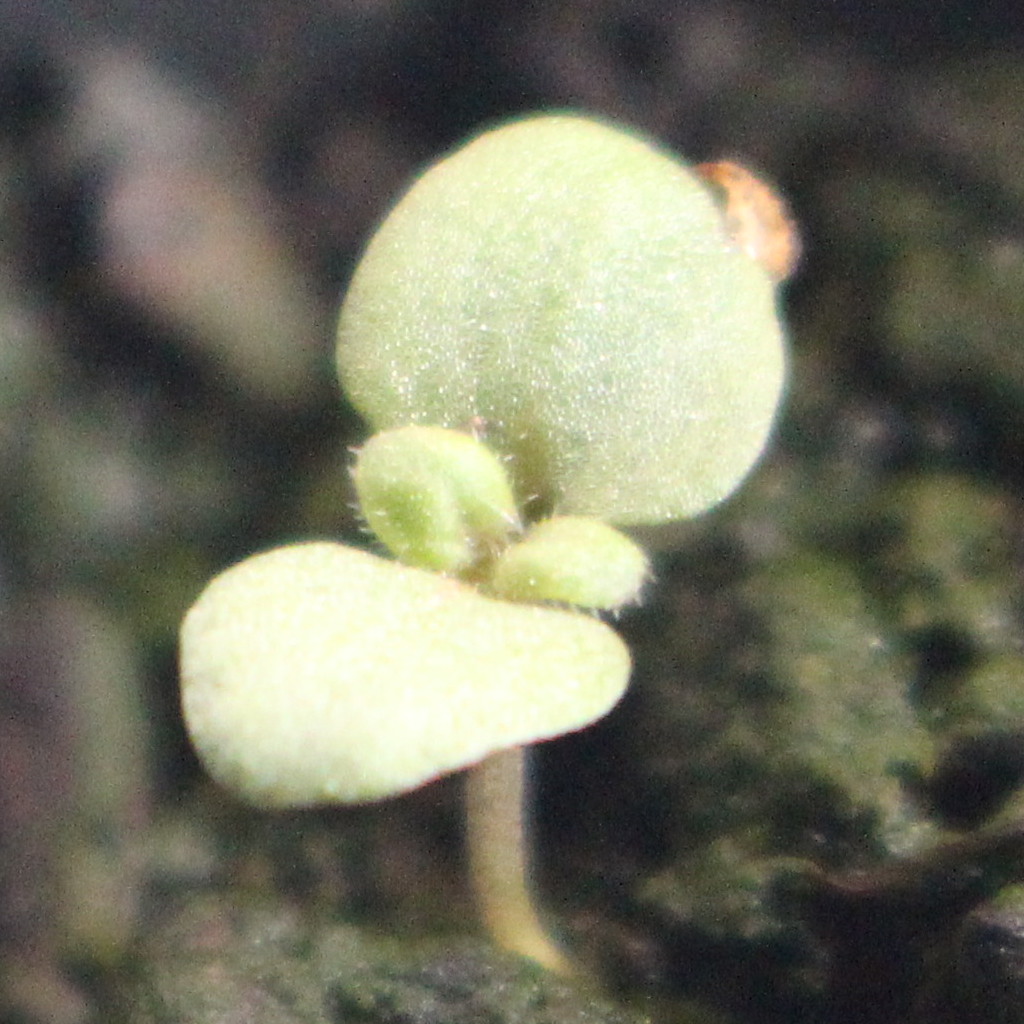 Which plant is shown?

Veronica persica
